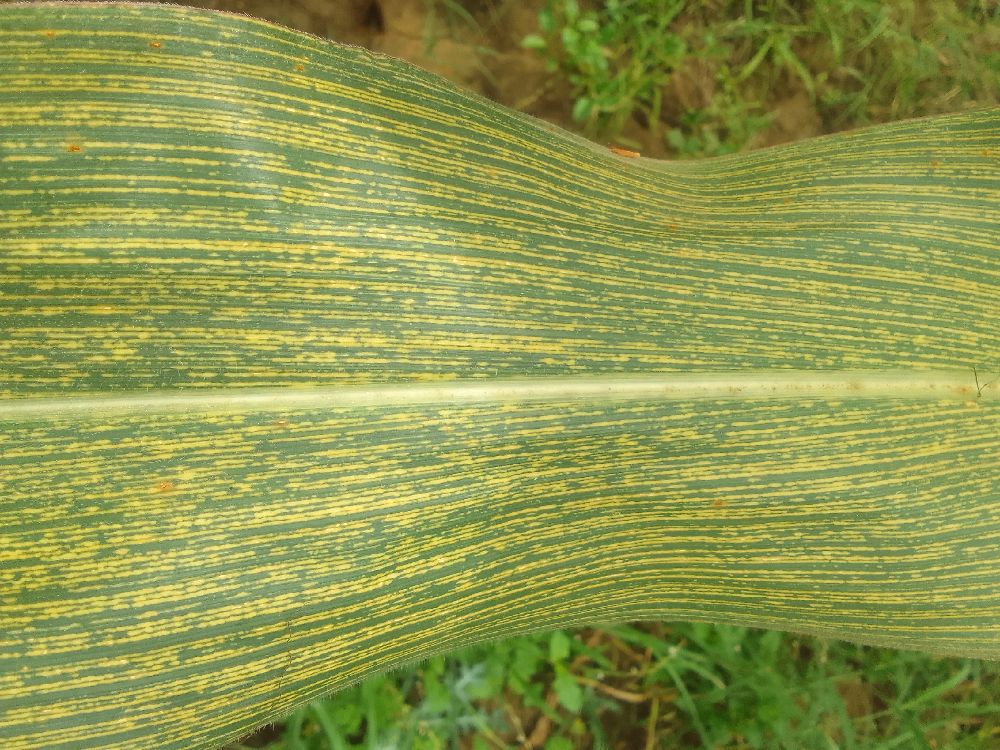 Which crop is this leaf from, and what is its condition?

maize, maize streak virus
